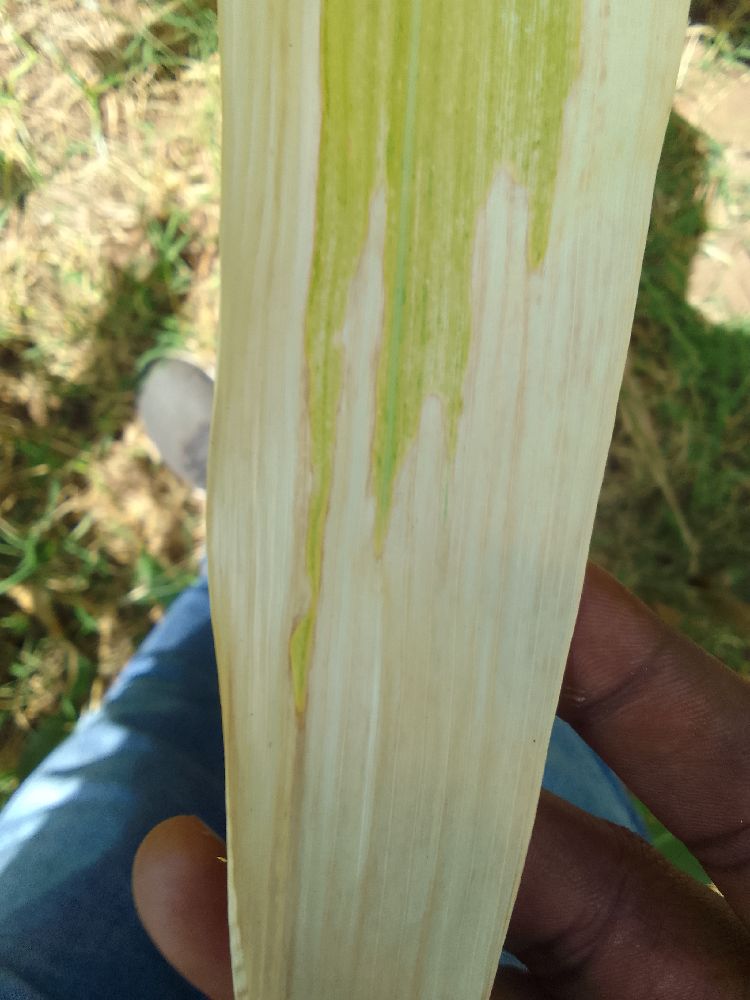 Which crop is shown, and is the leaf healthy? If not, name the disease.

maize, maize lethal necrosis
